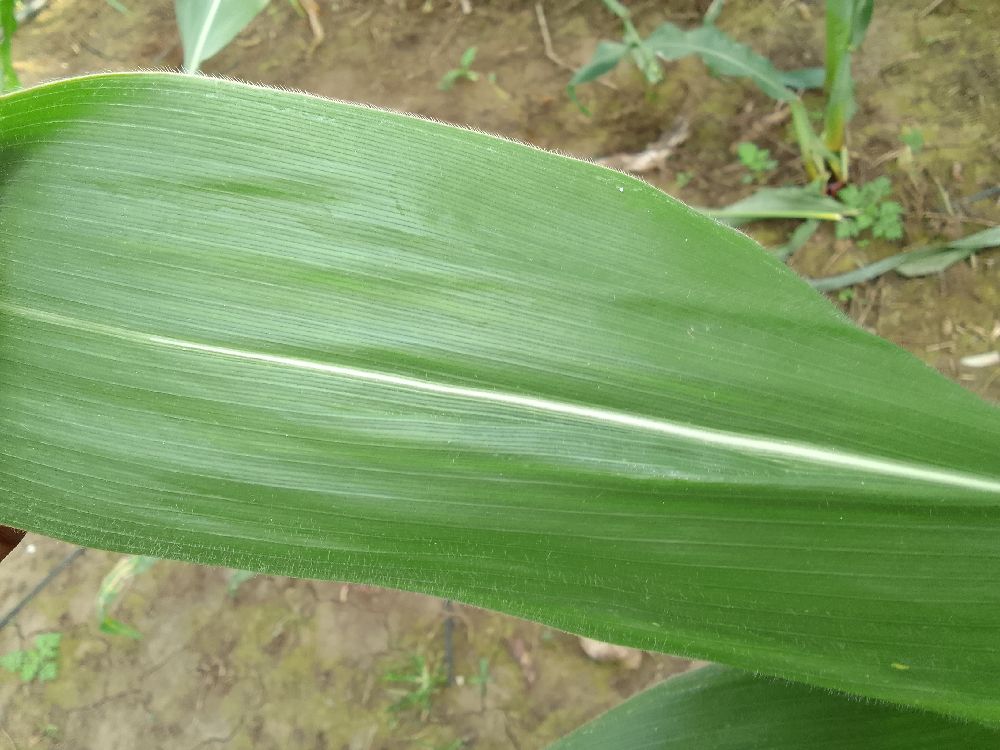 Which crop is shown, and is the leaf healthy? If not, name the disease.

maize, healthy
